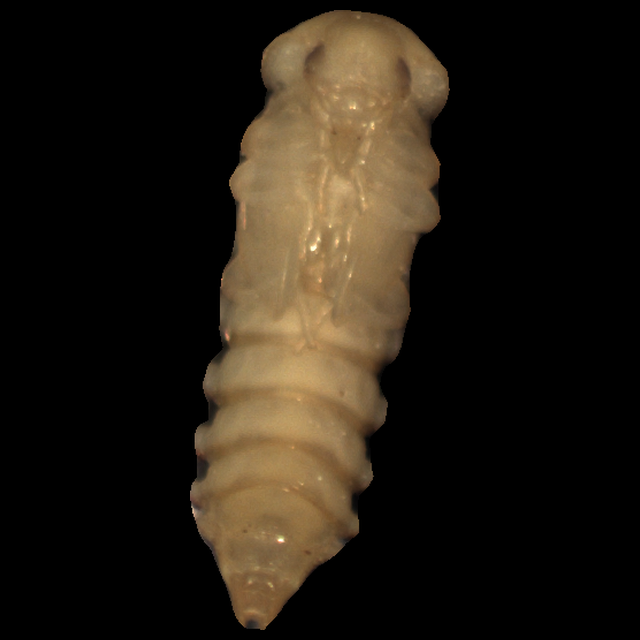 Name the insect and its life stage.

mealworm pupa
